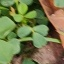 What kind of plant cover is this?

unstructured weed
